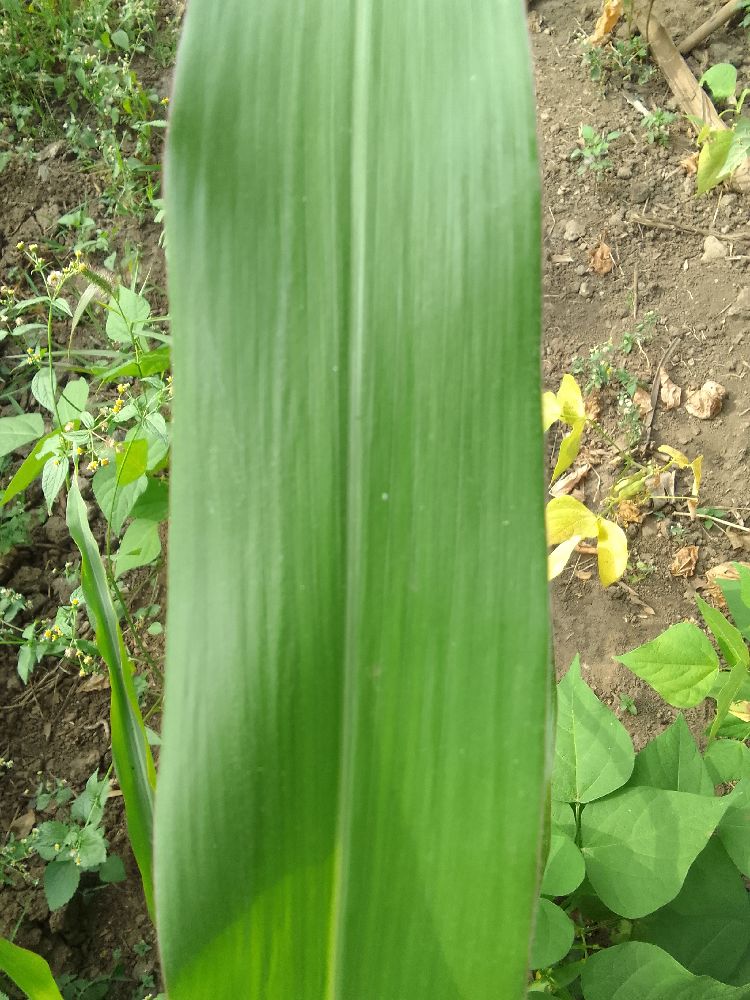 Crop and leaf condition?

maize, healthy
